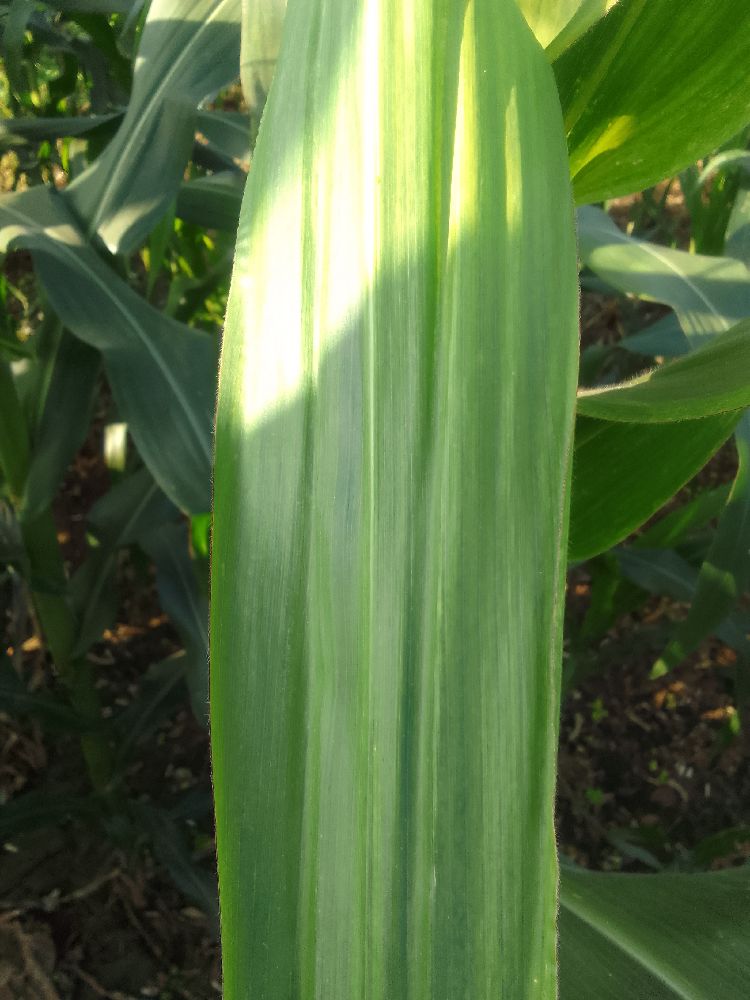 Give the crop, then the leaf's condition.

maize, maize lethal necrosis
